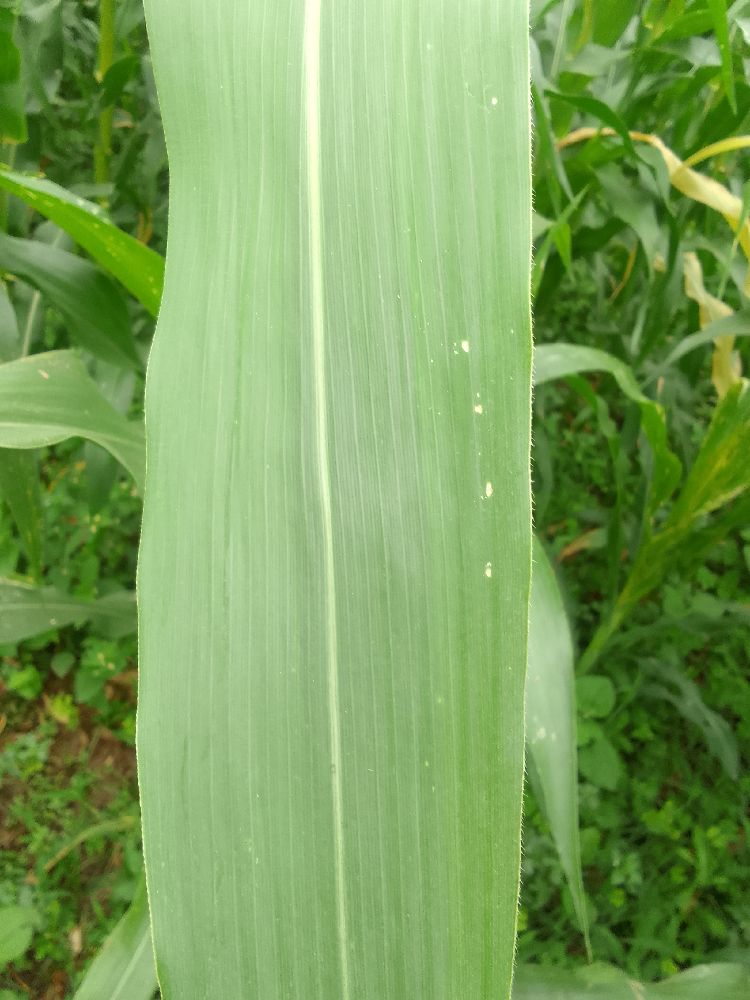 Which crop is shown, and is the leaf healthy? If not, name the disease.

maize, healthy
